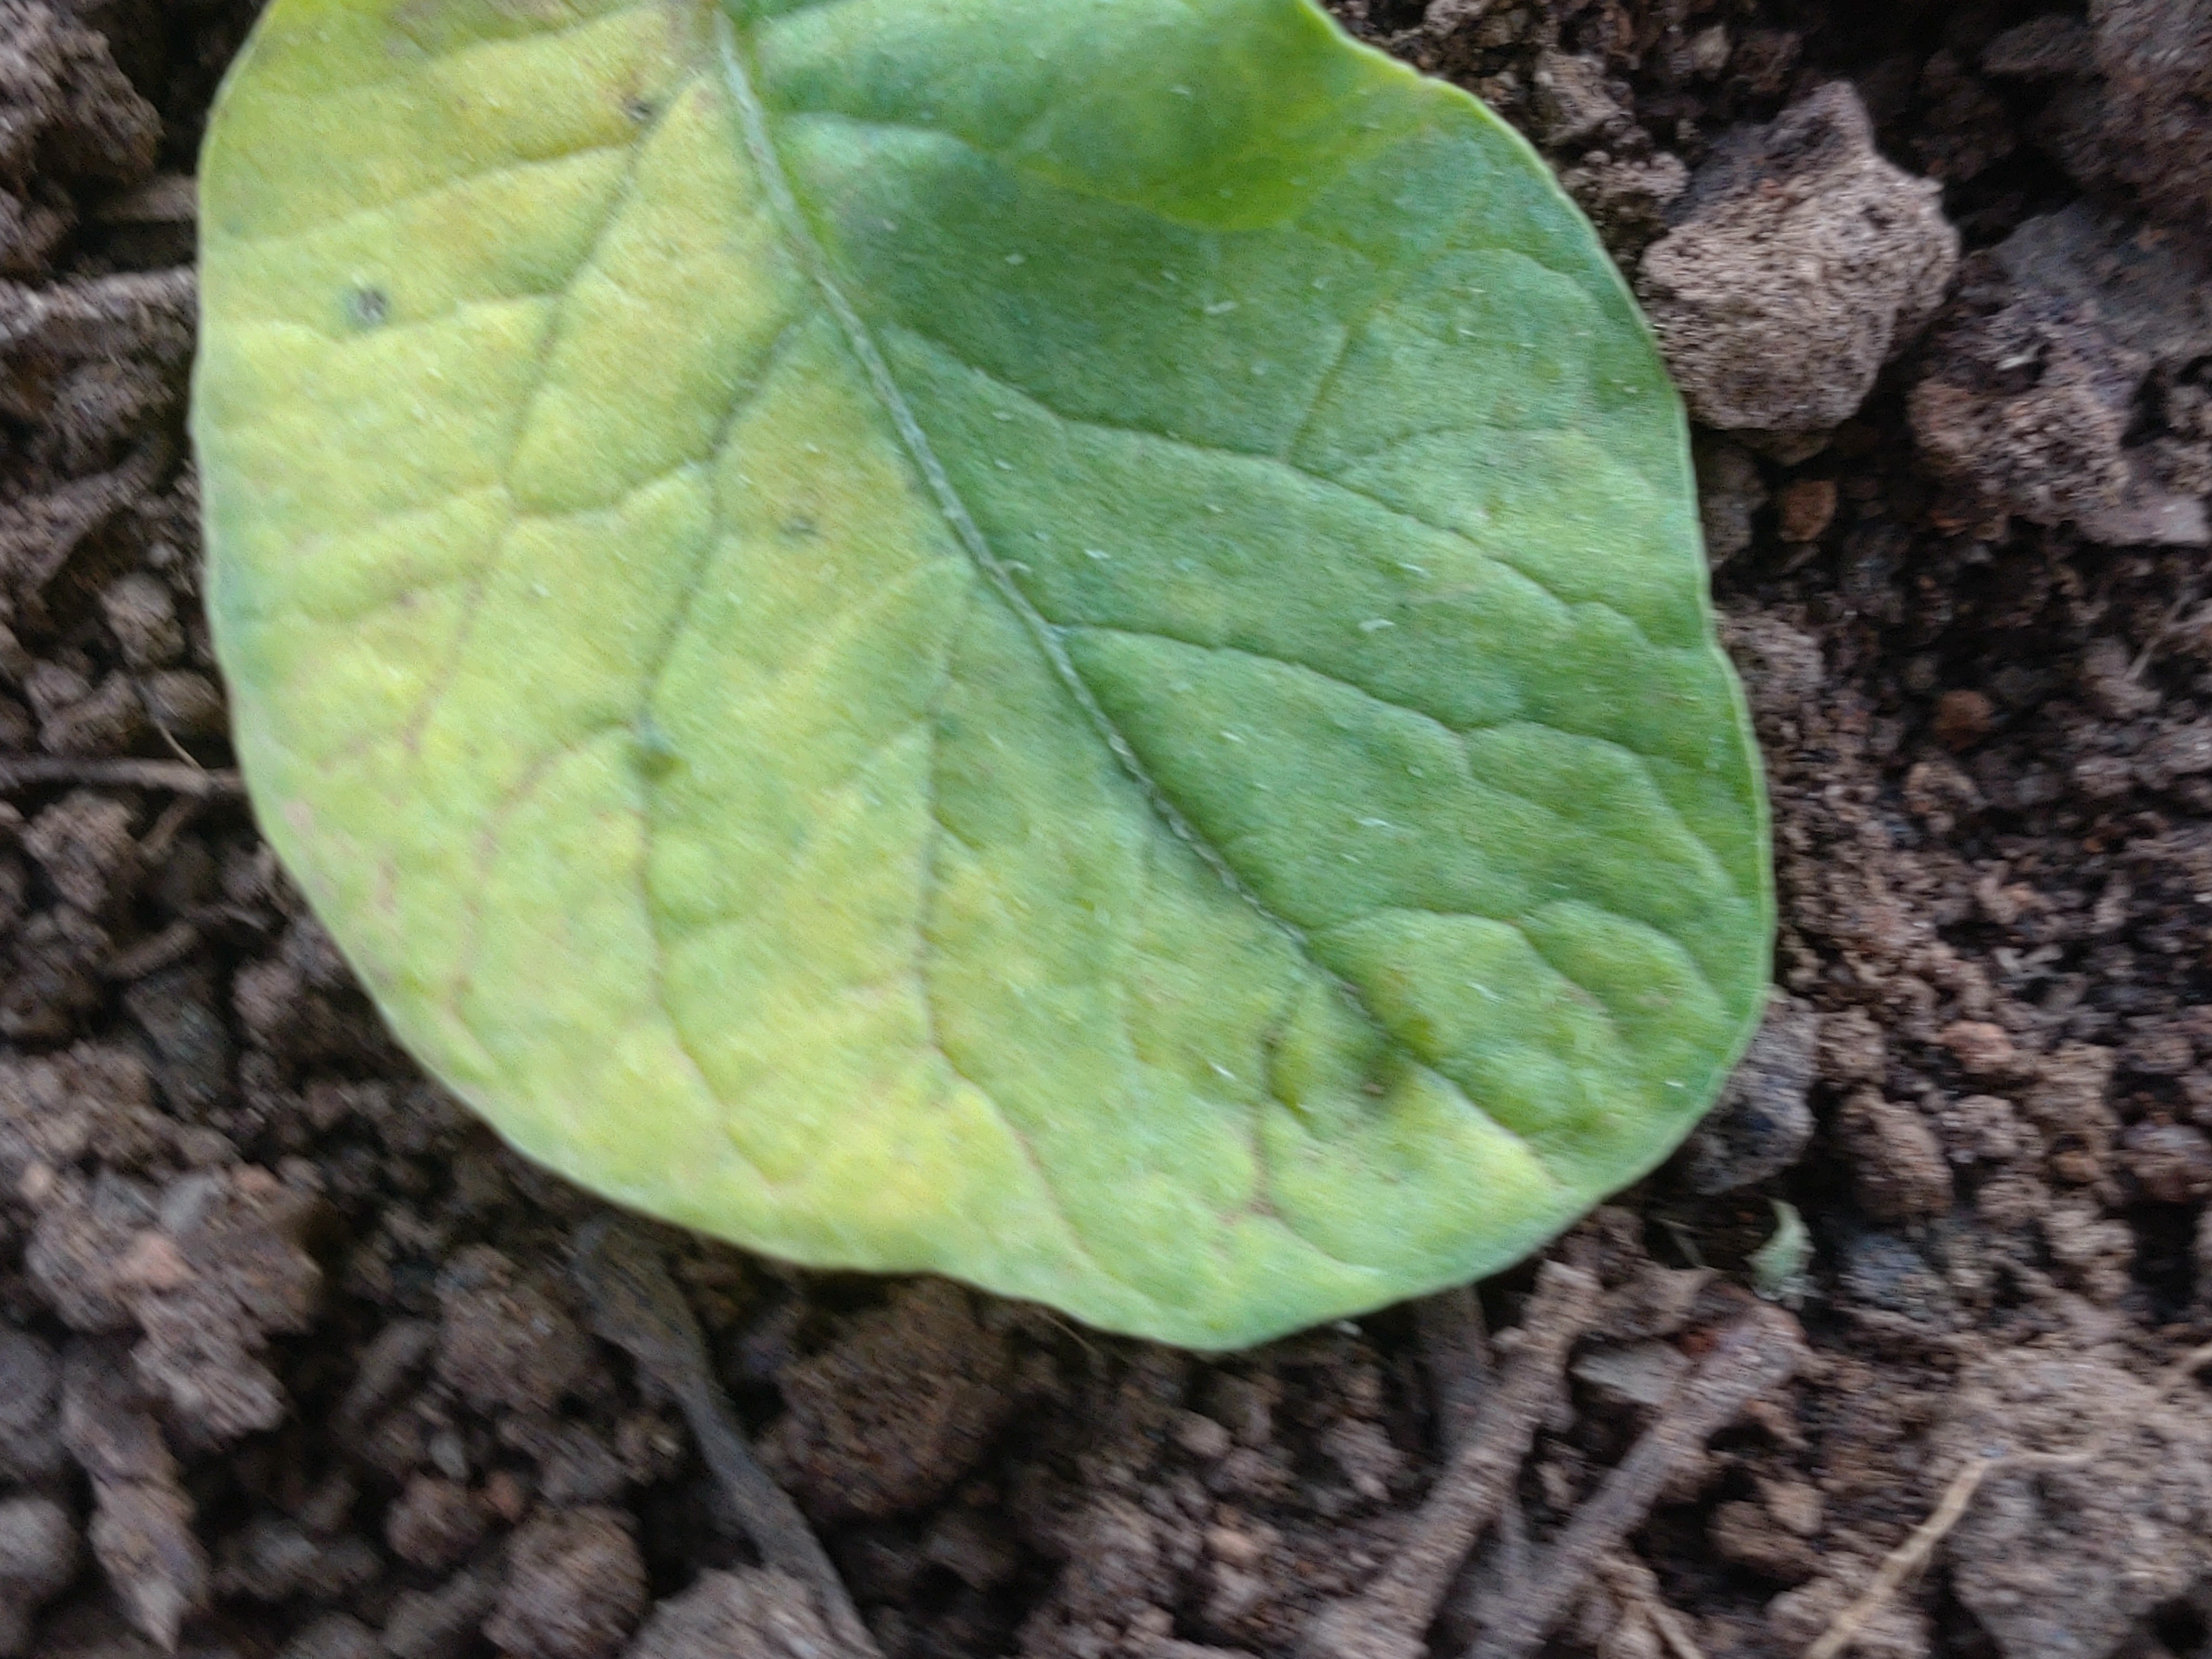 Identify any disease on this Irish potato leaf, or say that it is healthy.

late blight
